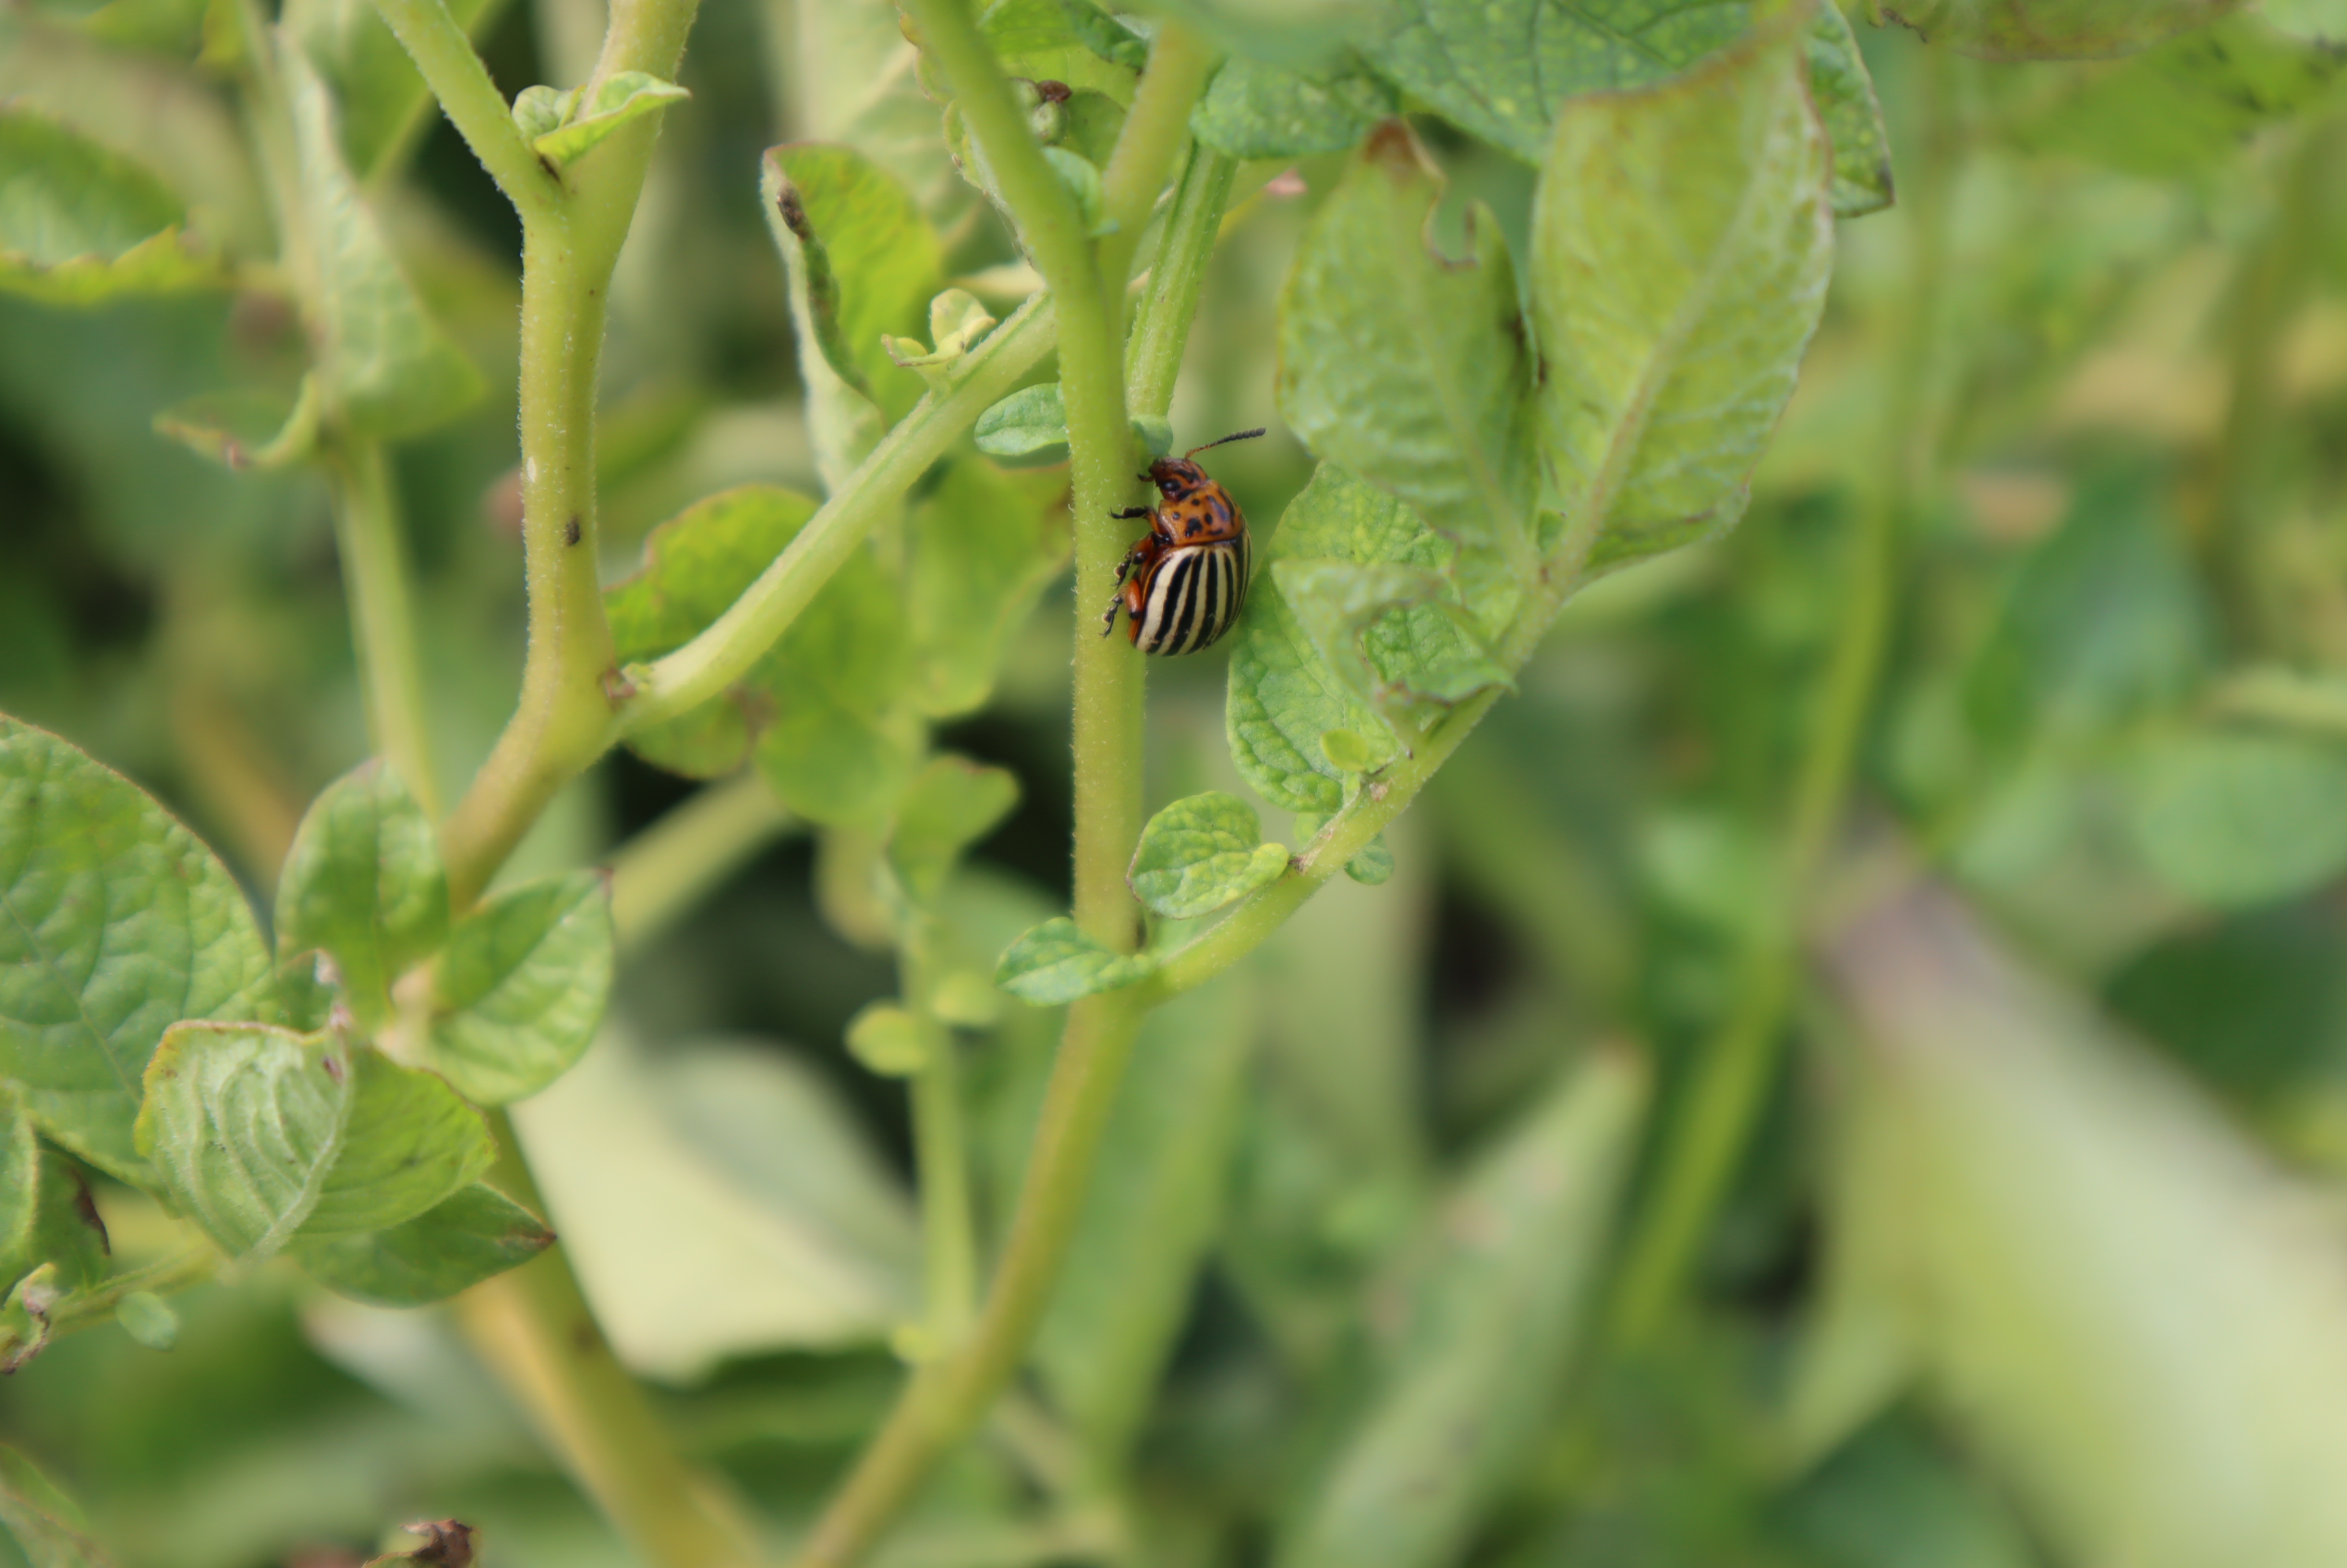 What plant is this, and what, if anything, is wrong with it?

potato, colorado potato beetle
